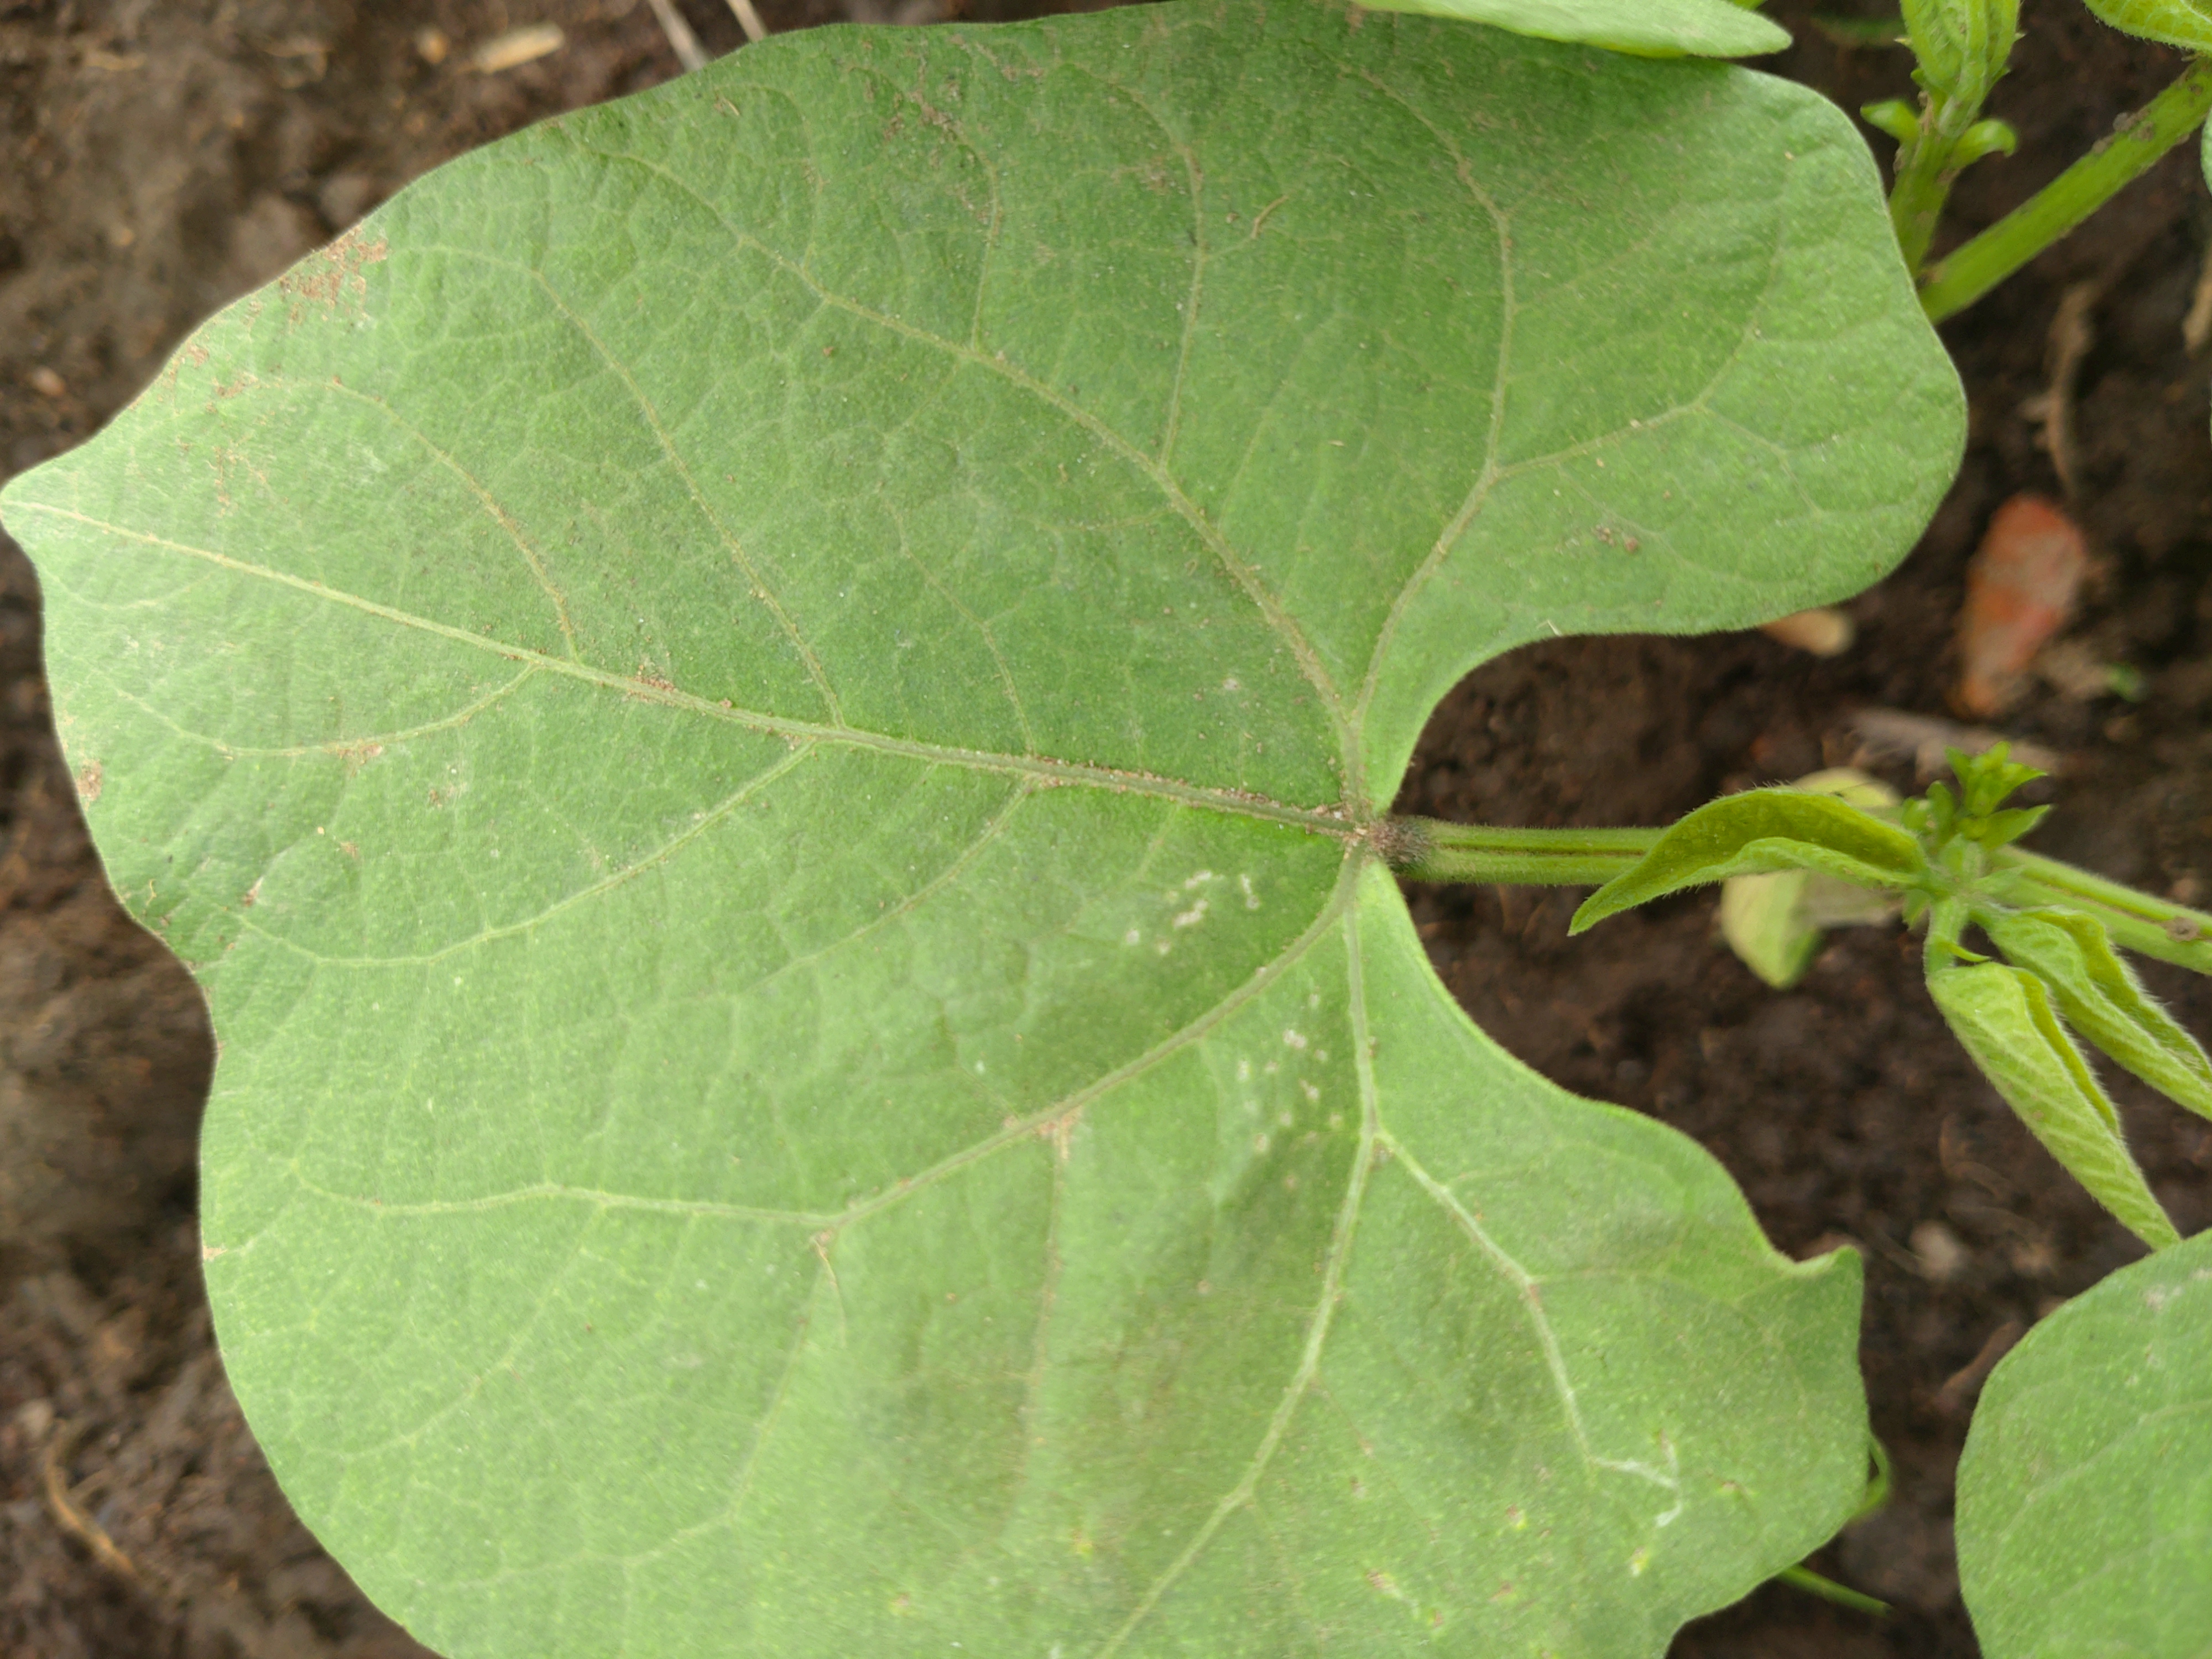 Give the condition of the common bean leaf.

healthy
